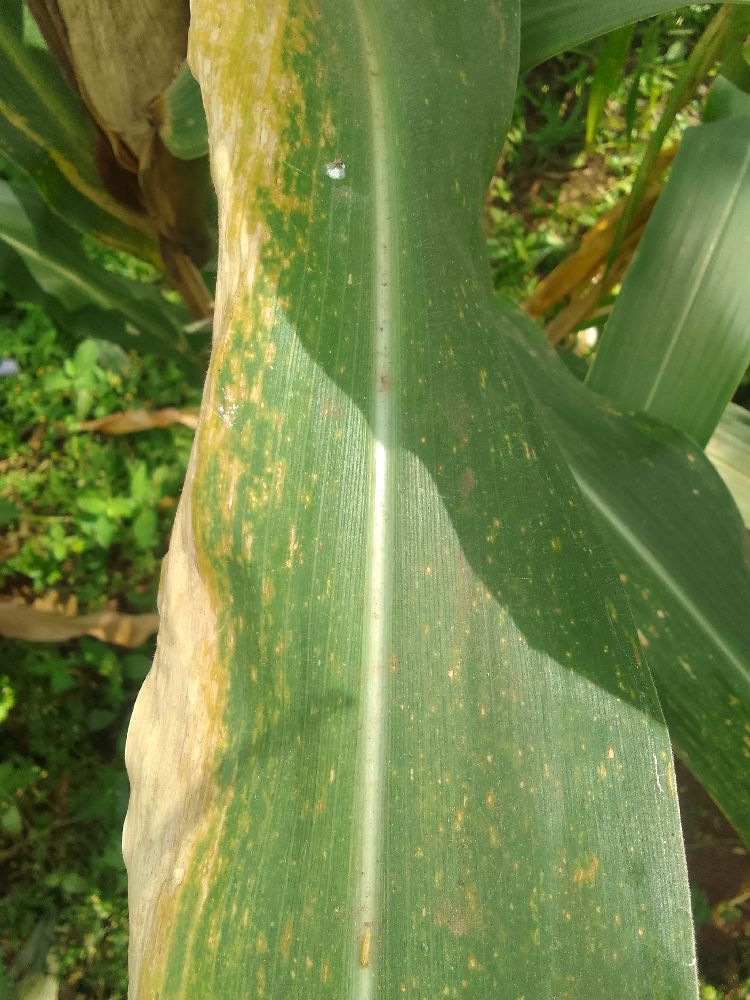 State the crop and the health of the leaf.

maize, maize lethal necrosis
